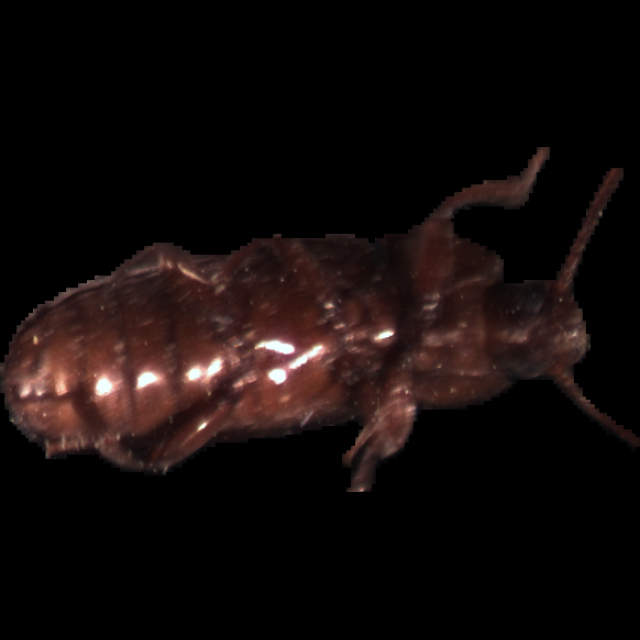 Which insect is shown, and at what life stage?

mealworm beetle
